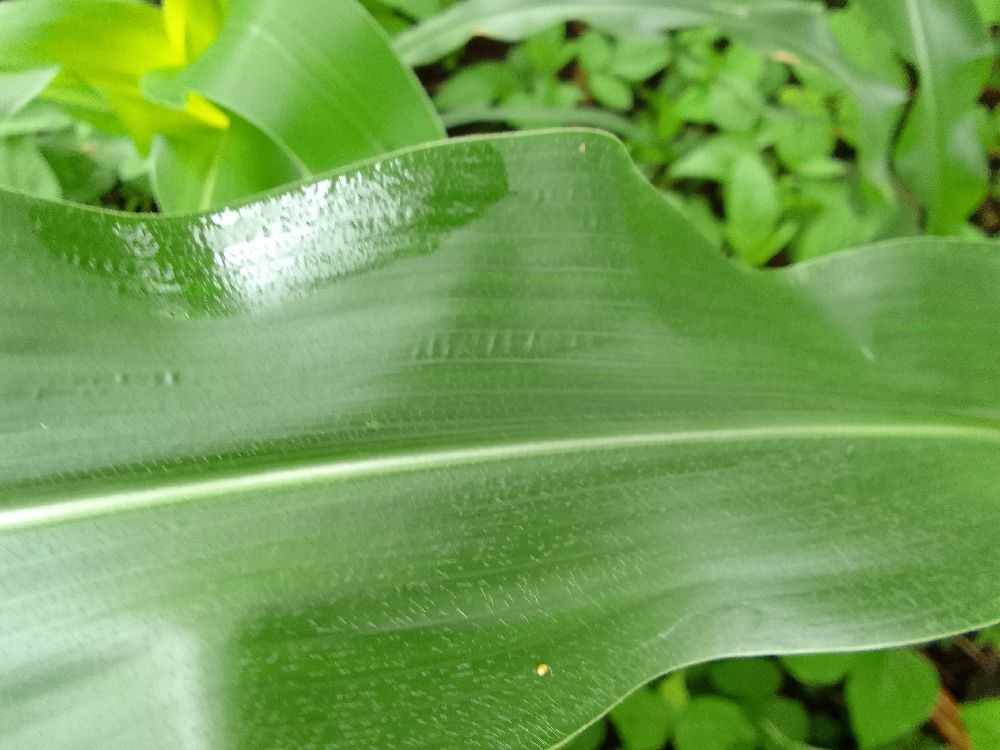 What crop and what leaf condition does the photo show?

maize, healthy
